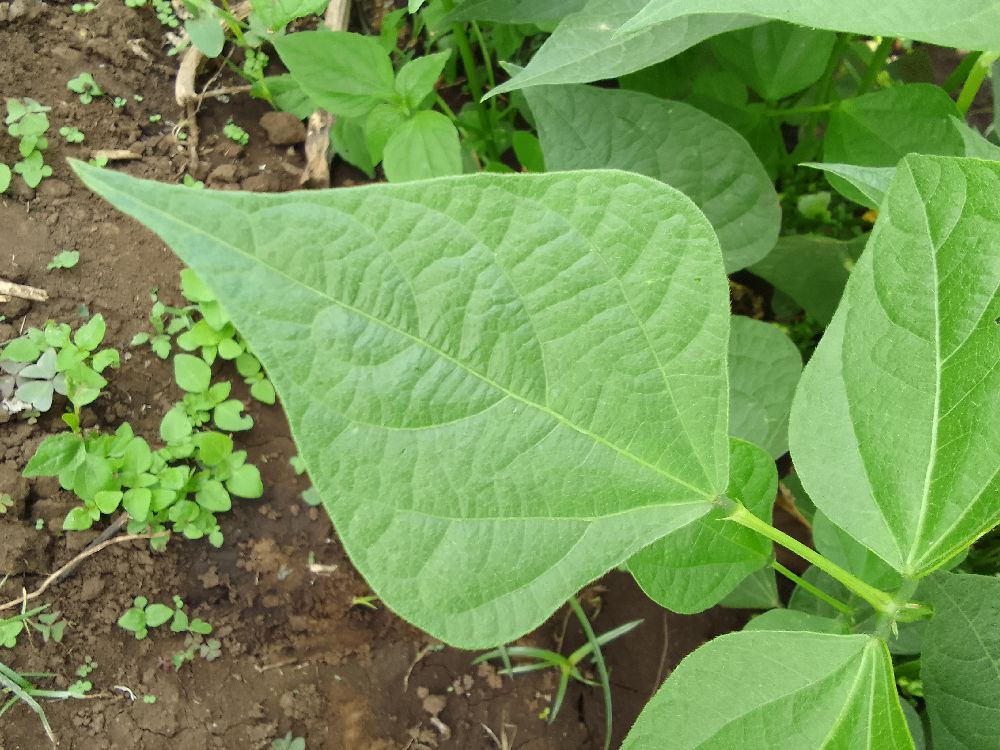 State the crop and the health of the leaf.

common bean, healthy
